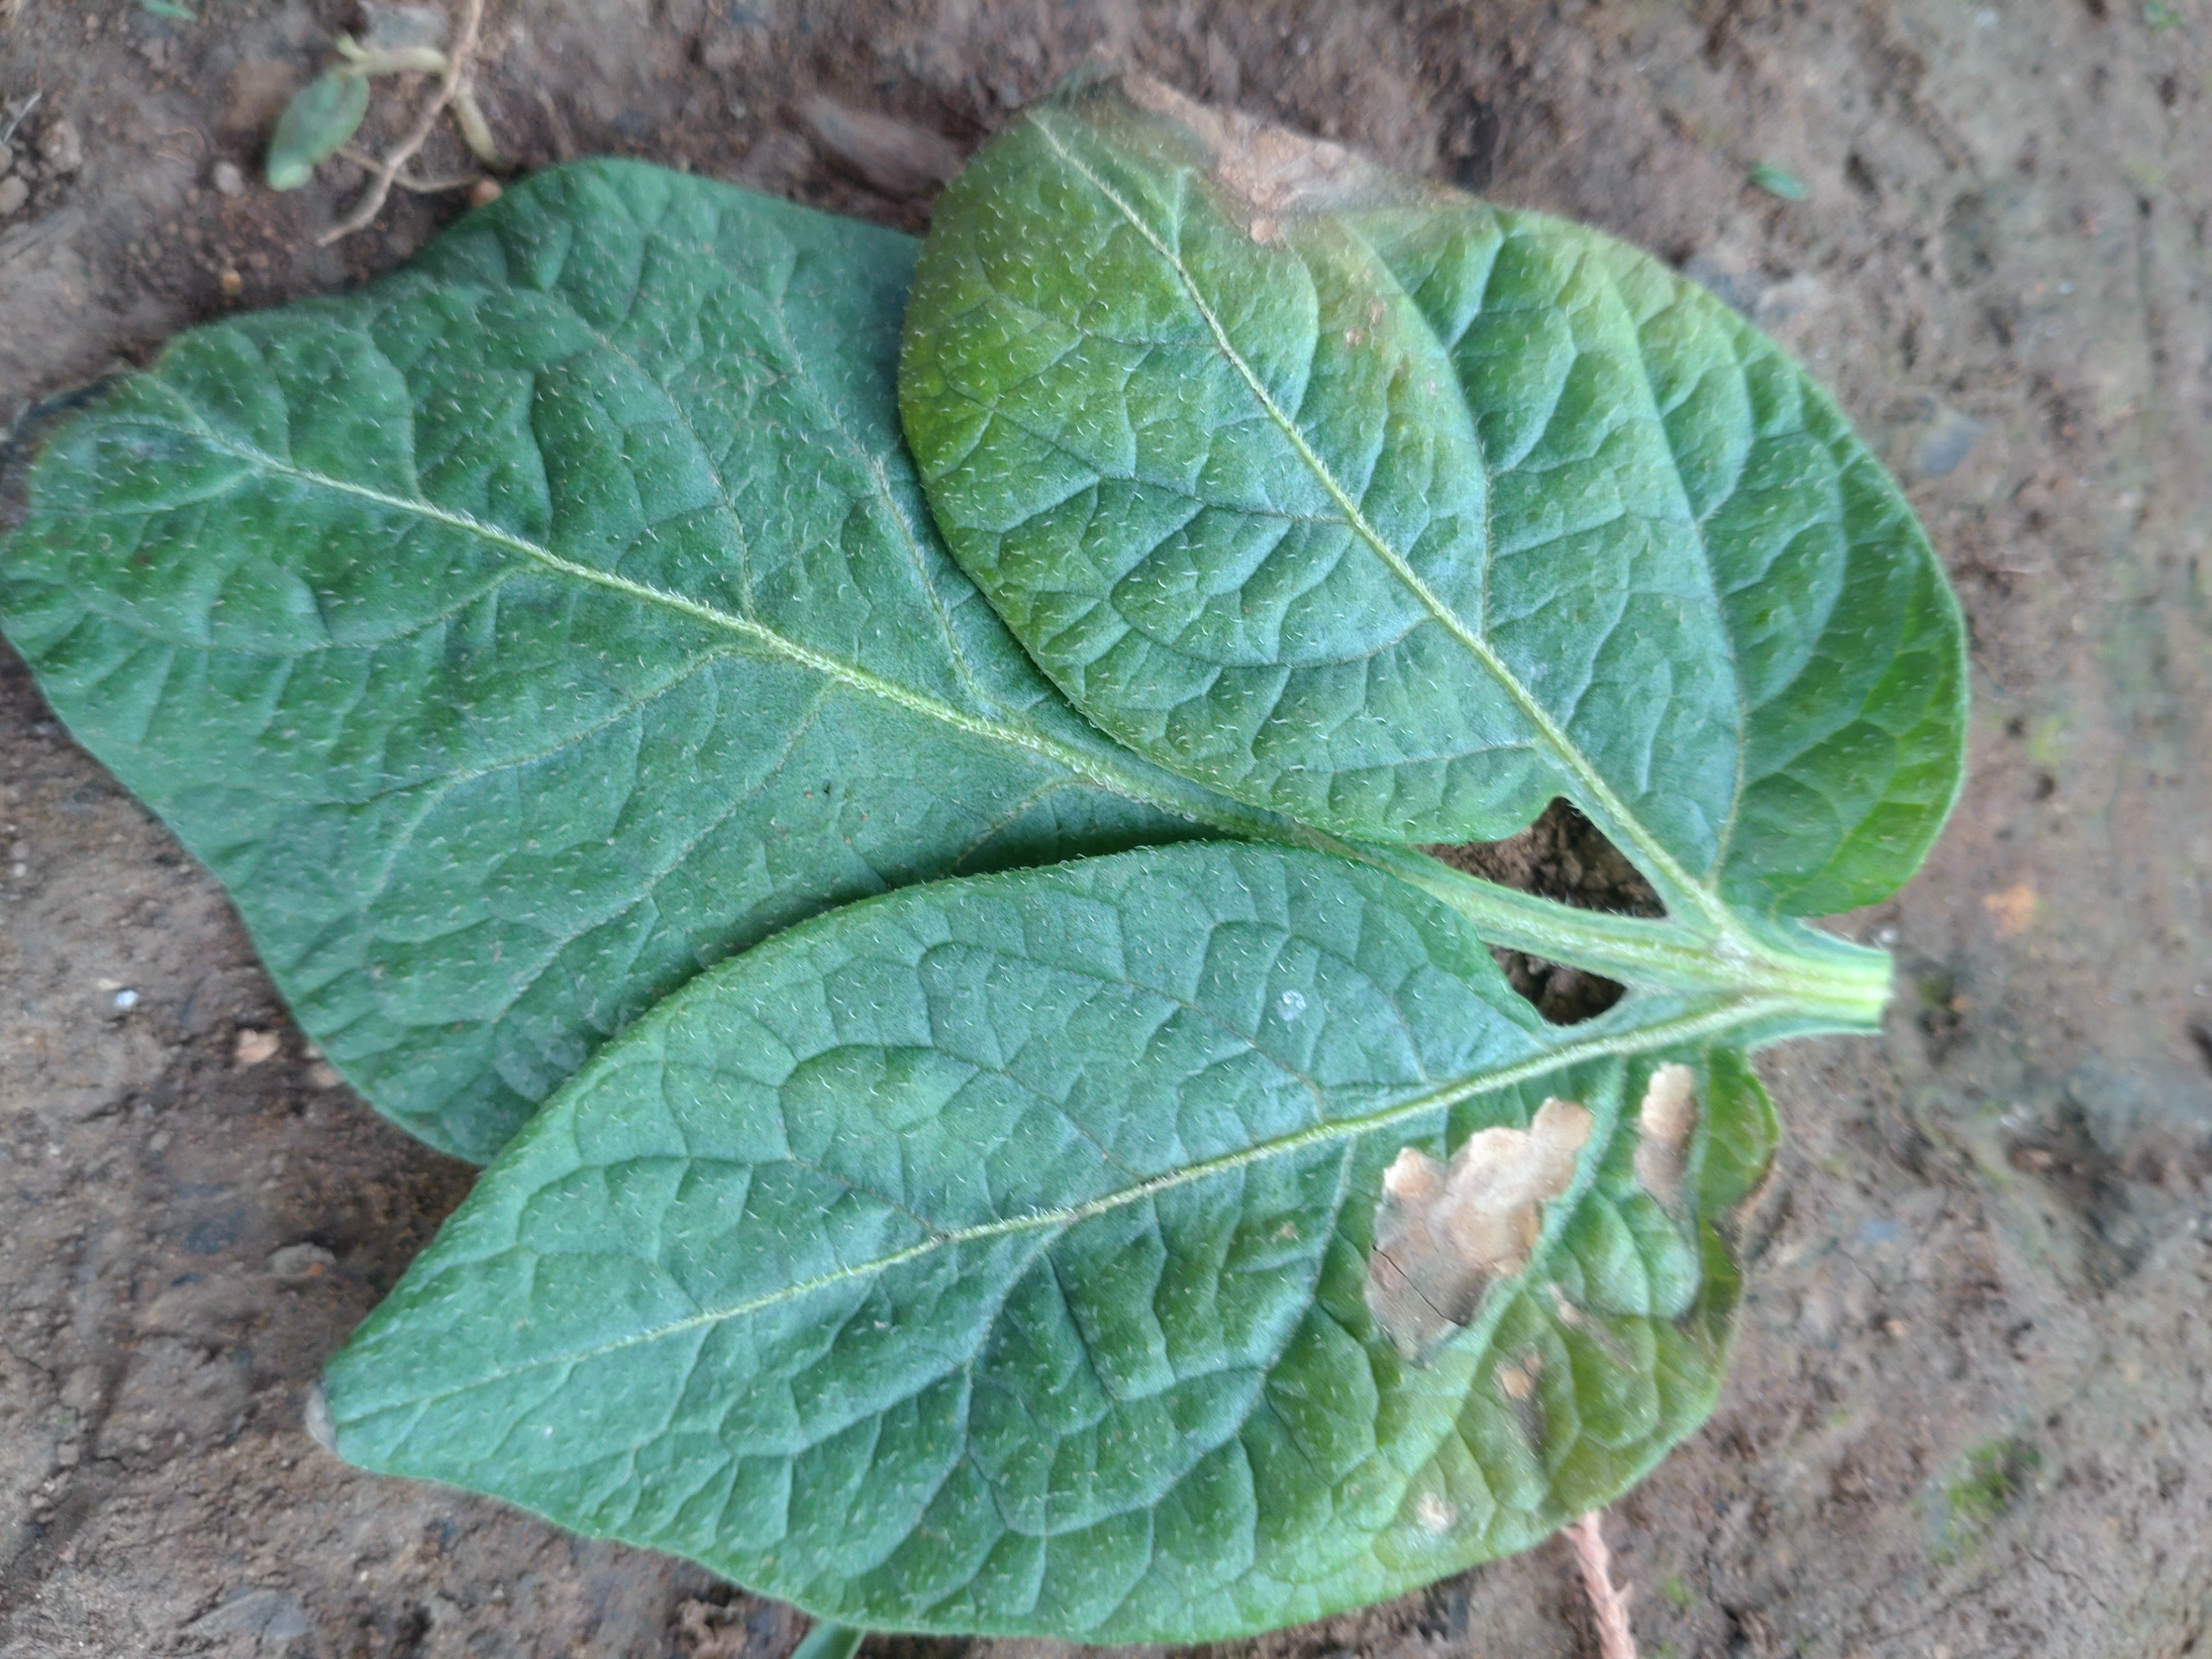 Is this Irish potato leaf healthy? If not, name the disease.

early blight
